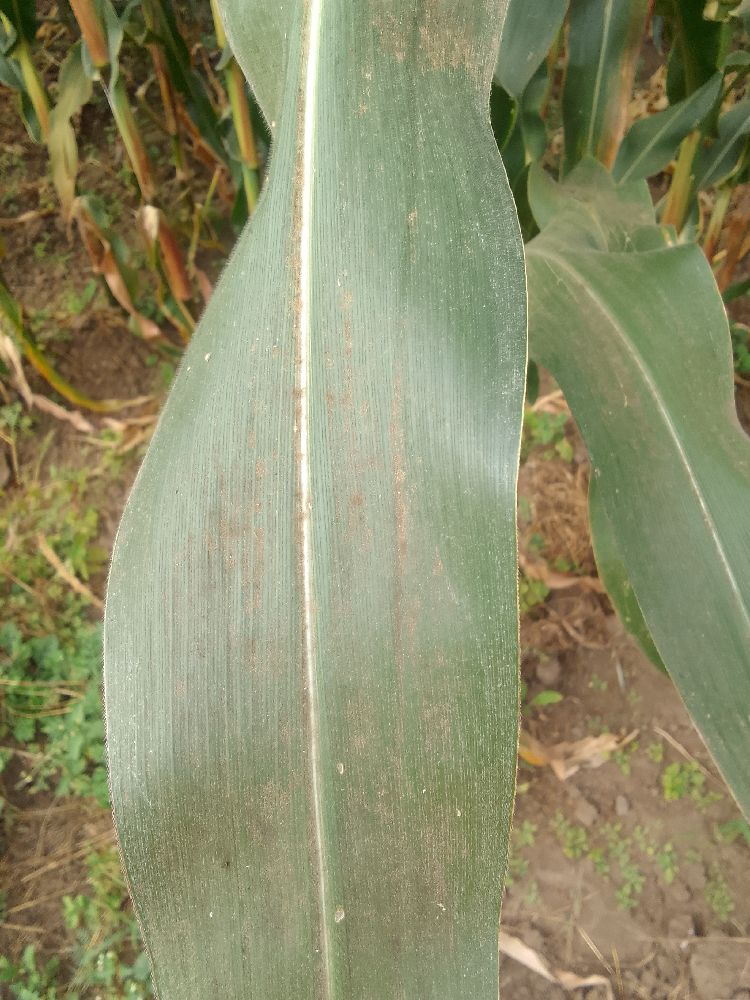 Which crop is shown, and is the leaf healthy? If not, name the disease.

maize, healthy
